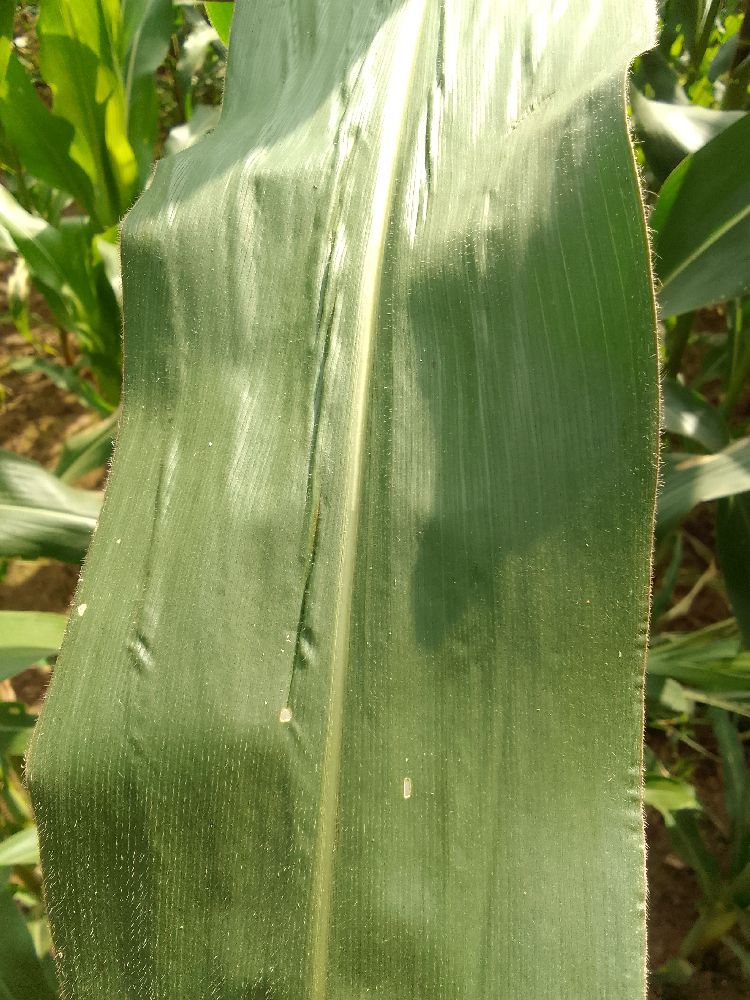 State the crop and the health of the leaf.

maize, healthy
